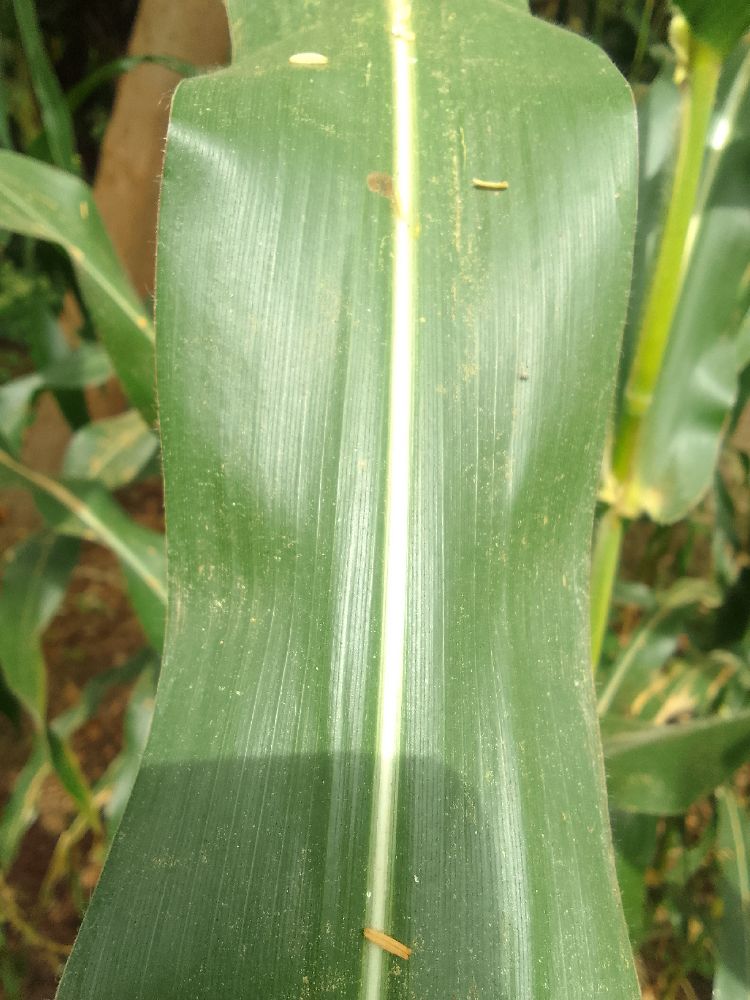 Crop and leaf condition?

maize, healthy
